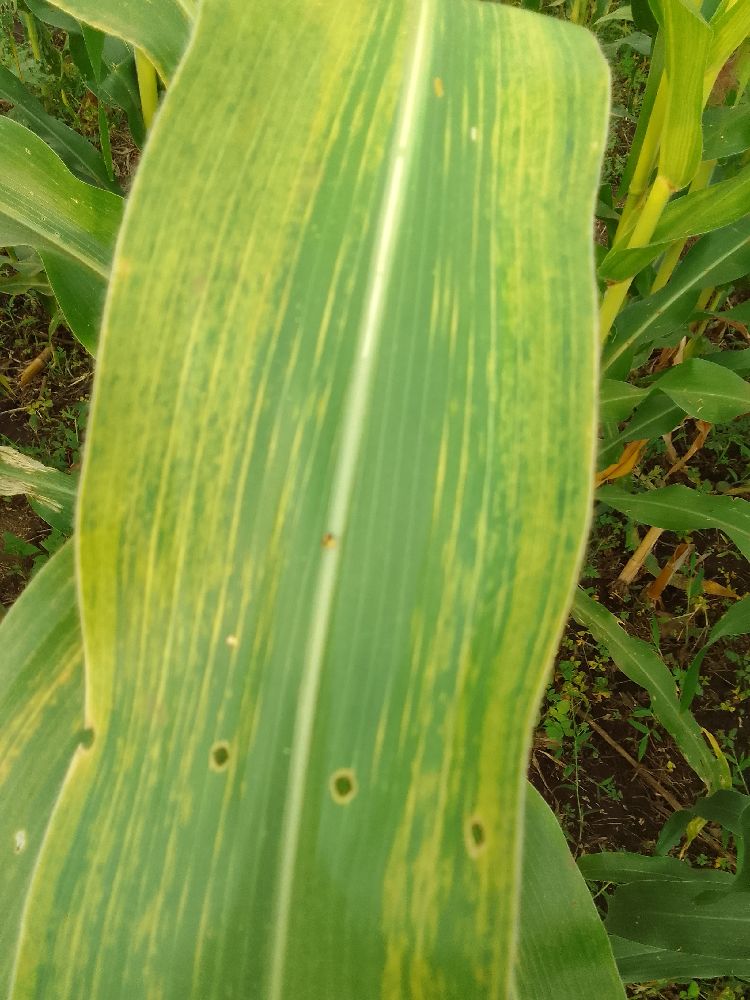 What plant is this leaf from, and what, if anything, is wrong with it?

maize, maize lethal necrosis
